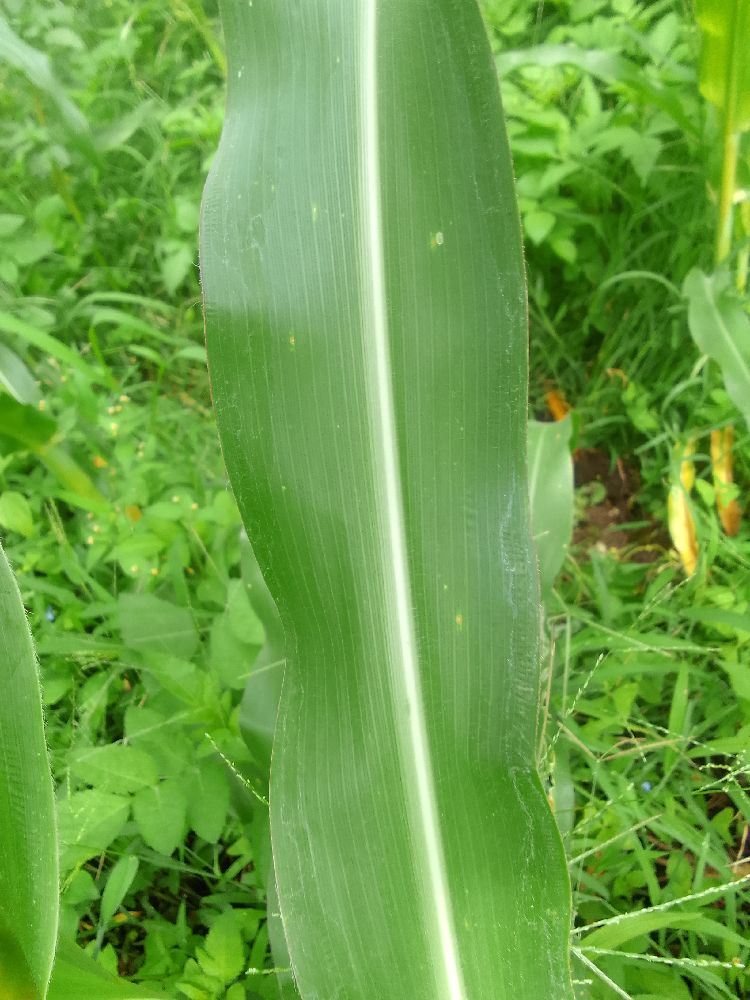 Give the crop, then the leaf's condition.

maize, healthy
